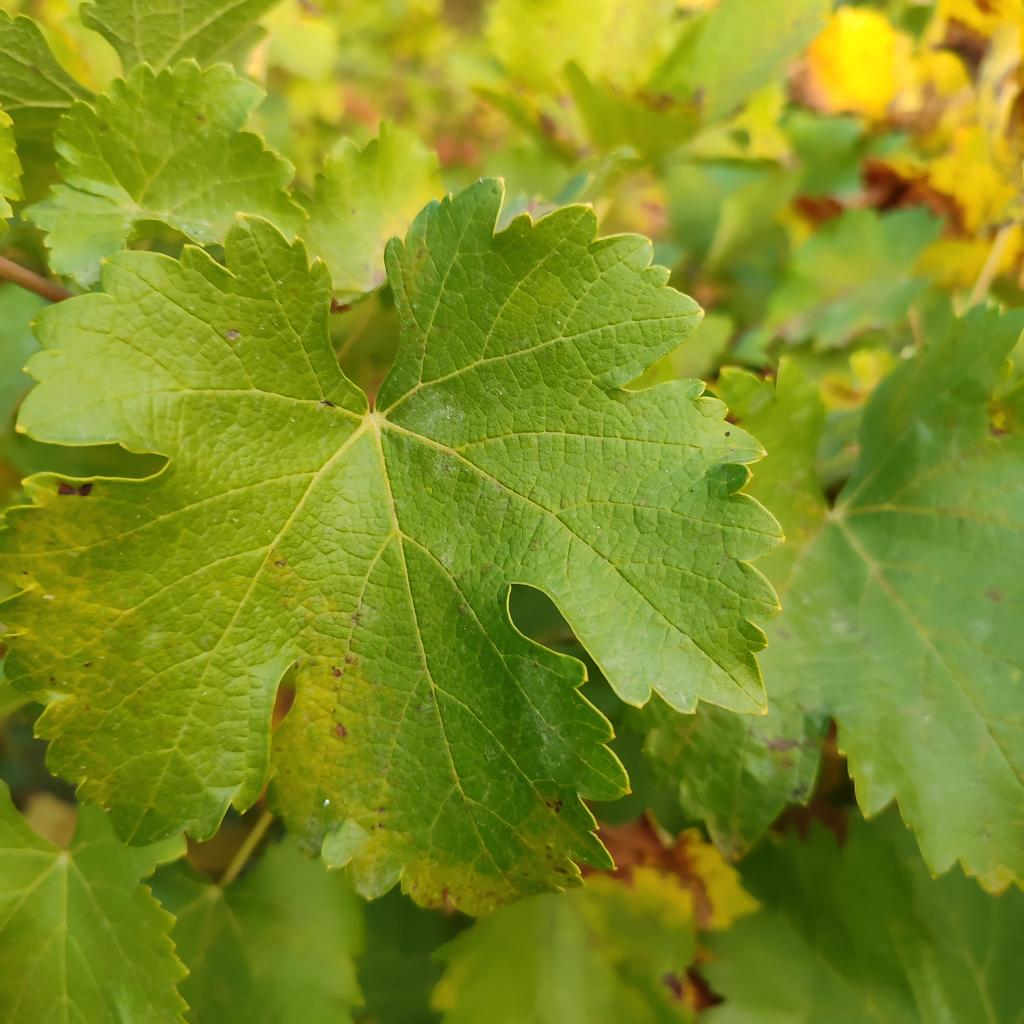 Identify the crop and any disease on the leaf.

grapevine, powdery mildew
